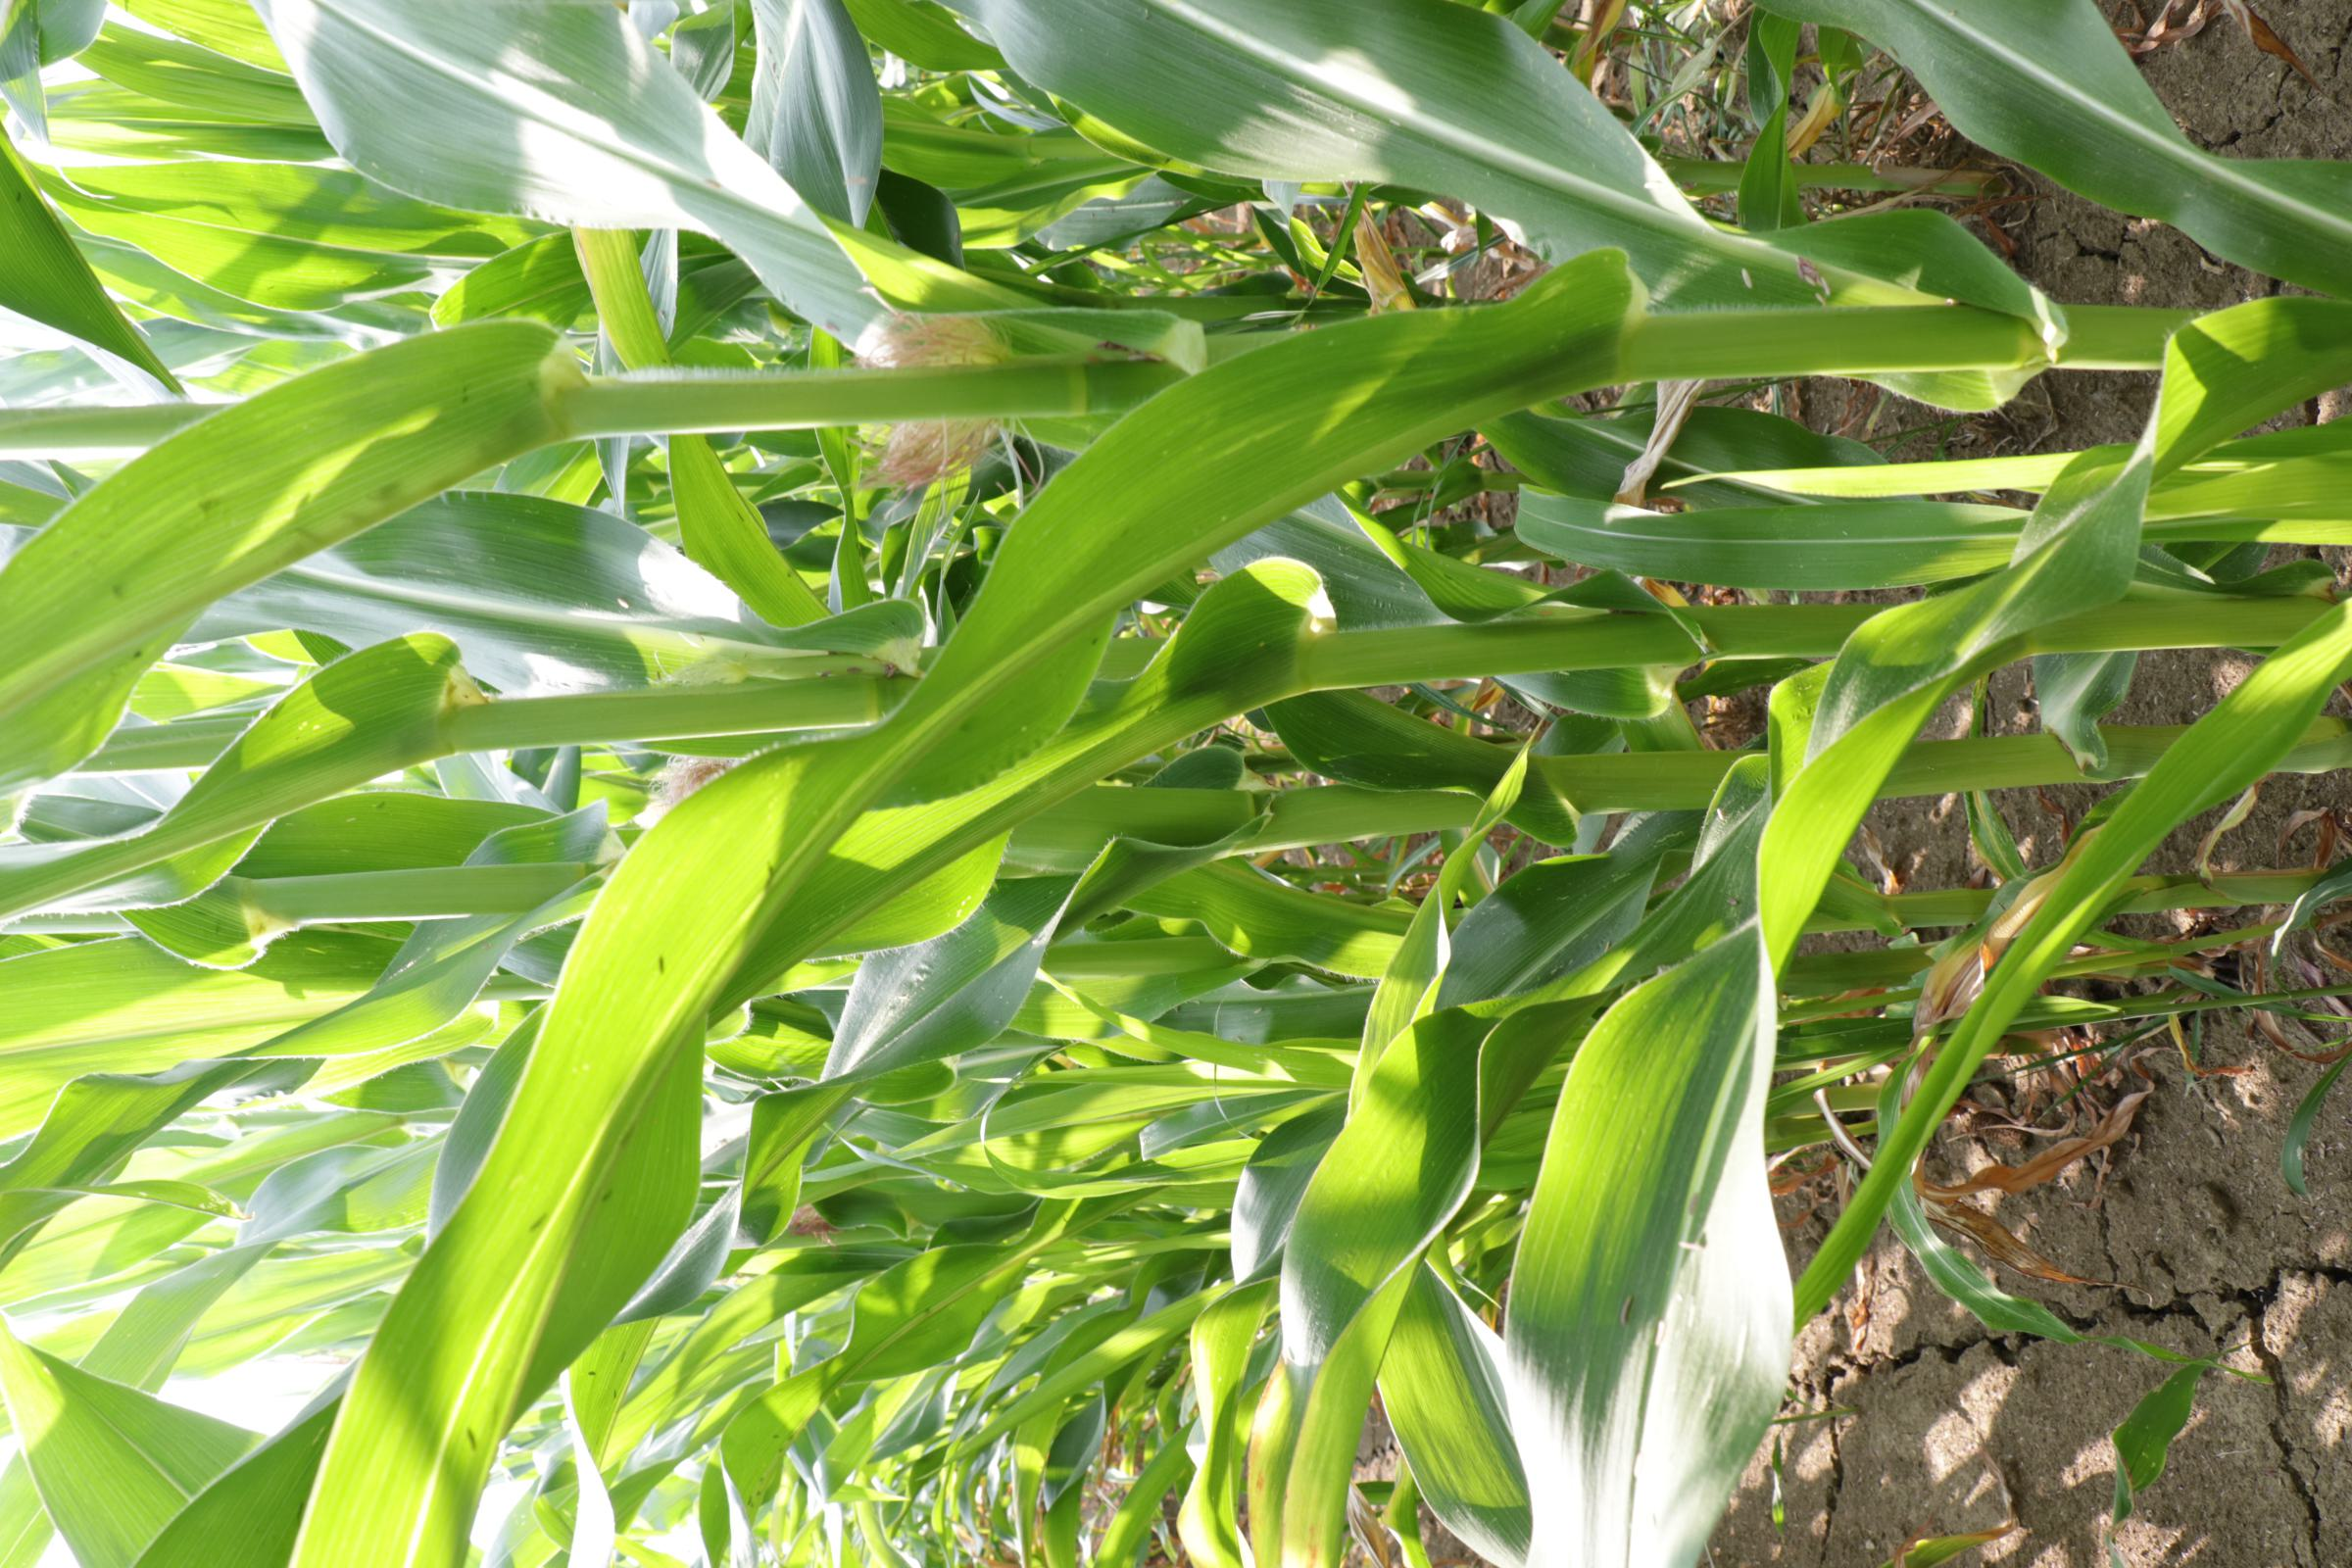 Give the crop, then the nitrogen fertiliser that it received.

maize, full nitrogen fertilisation
